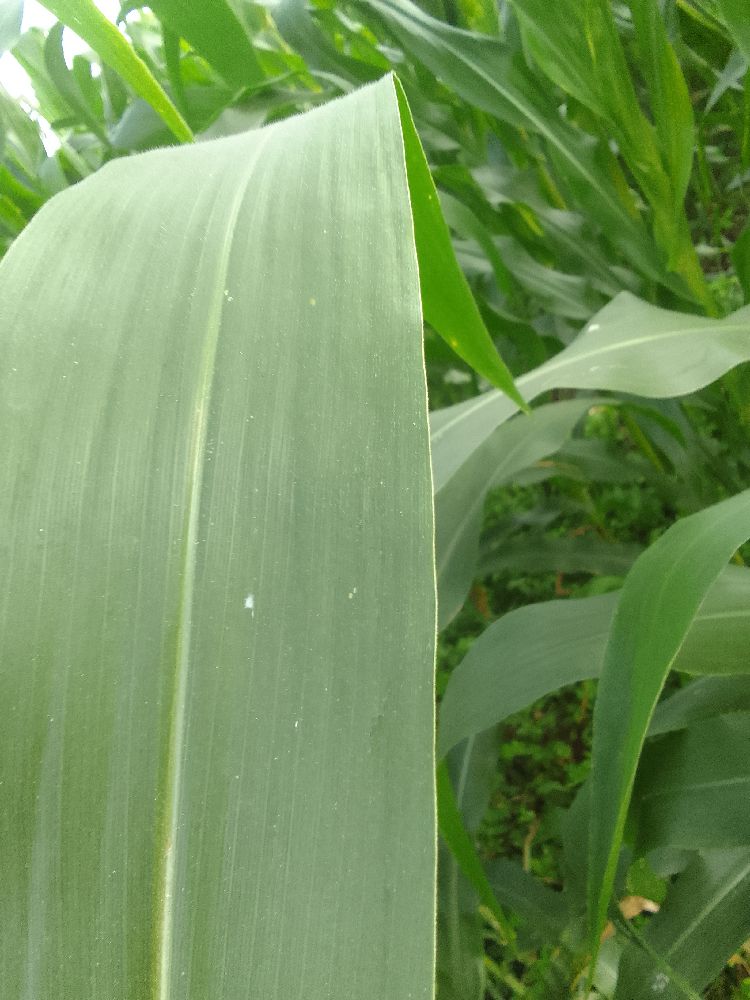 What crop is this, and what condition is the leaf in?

maize, healthy
